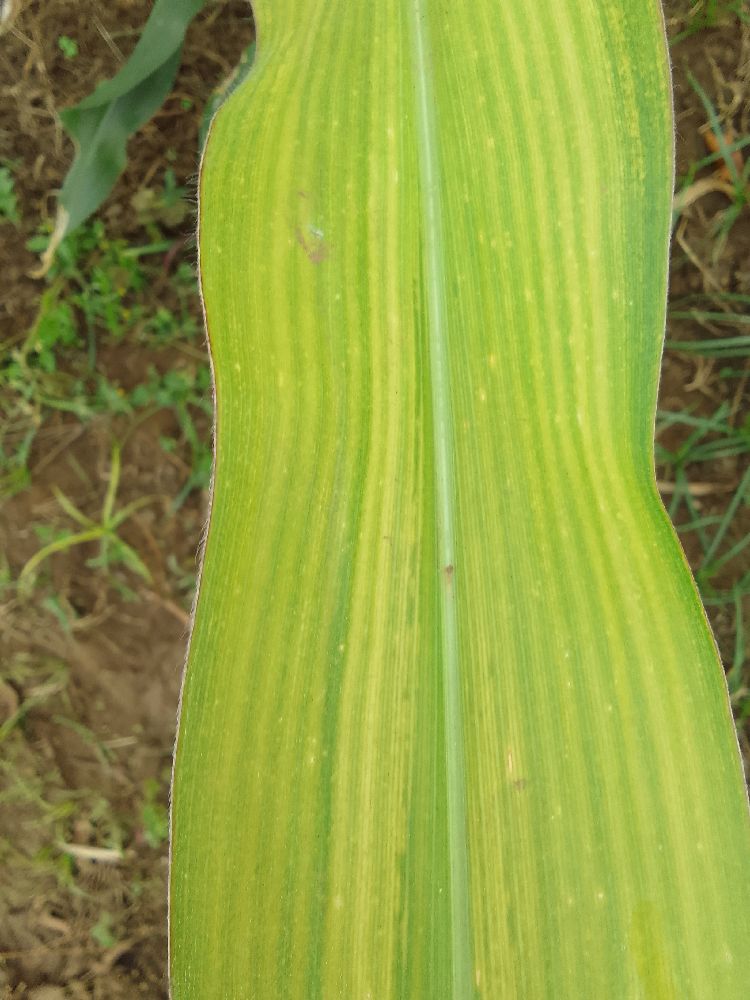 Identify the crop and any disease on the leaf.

maize, maize lethal necrosis
